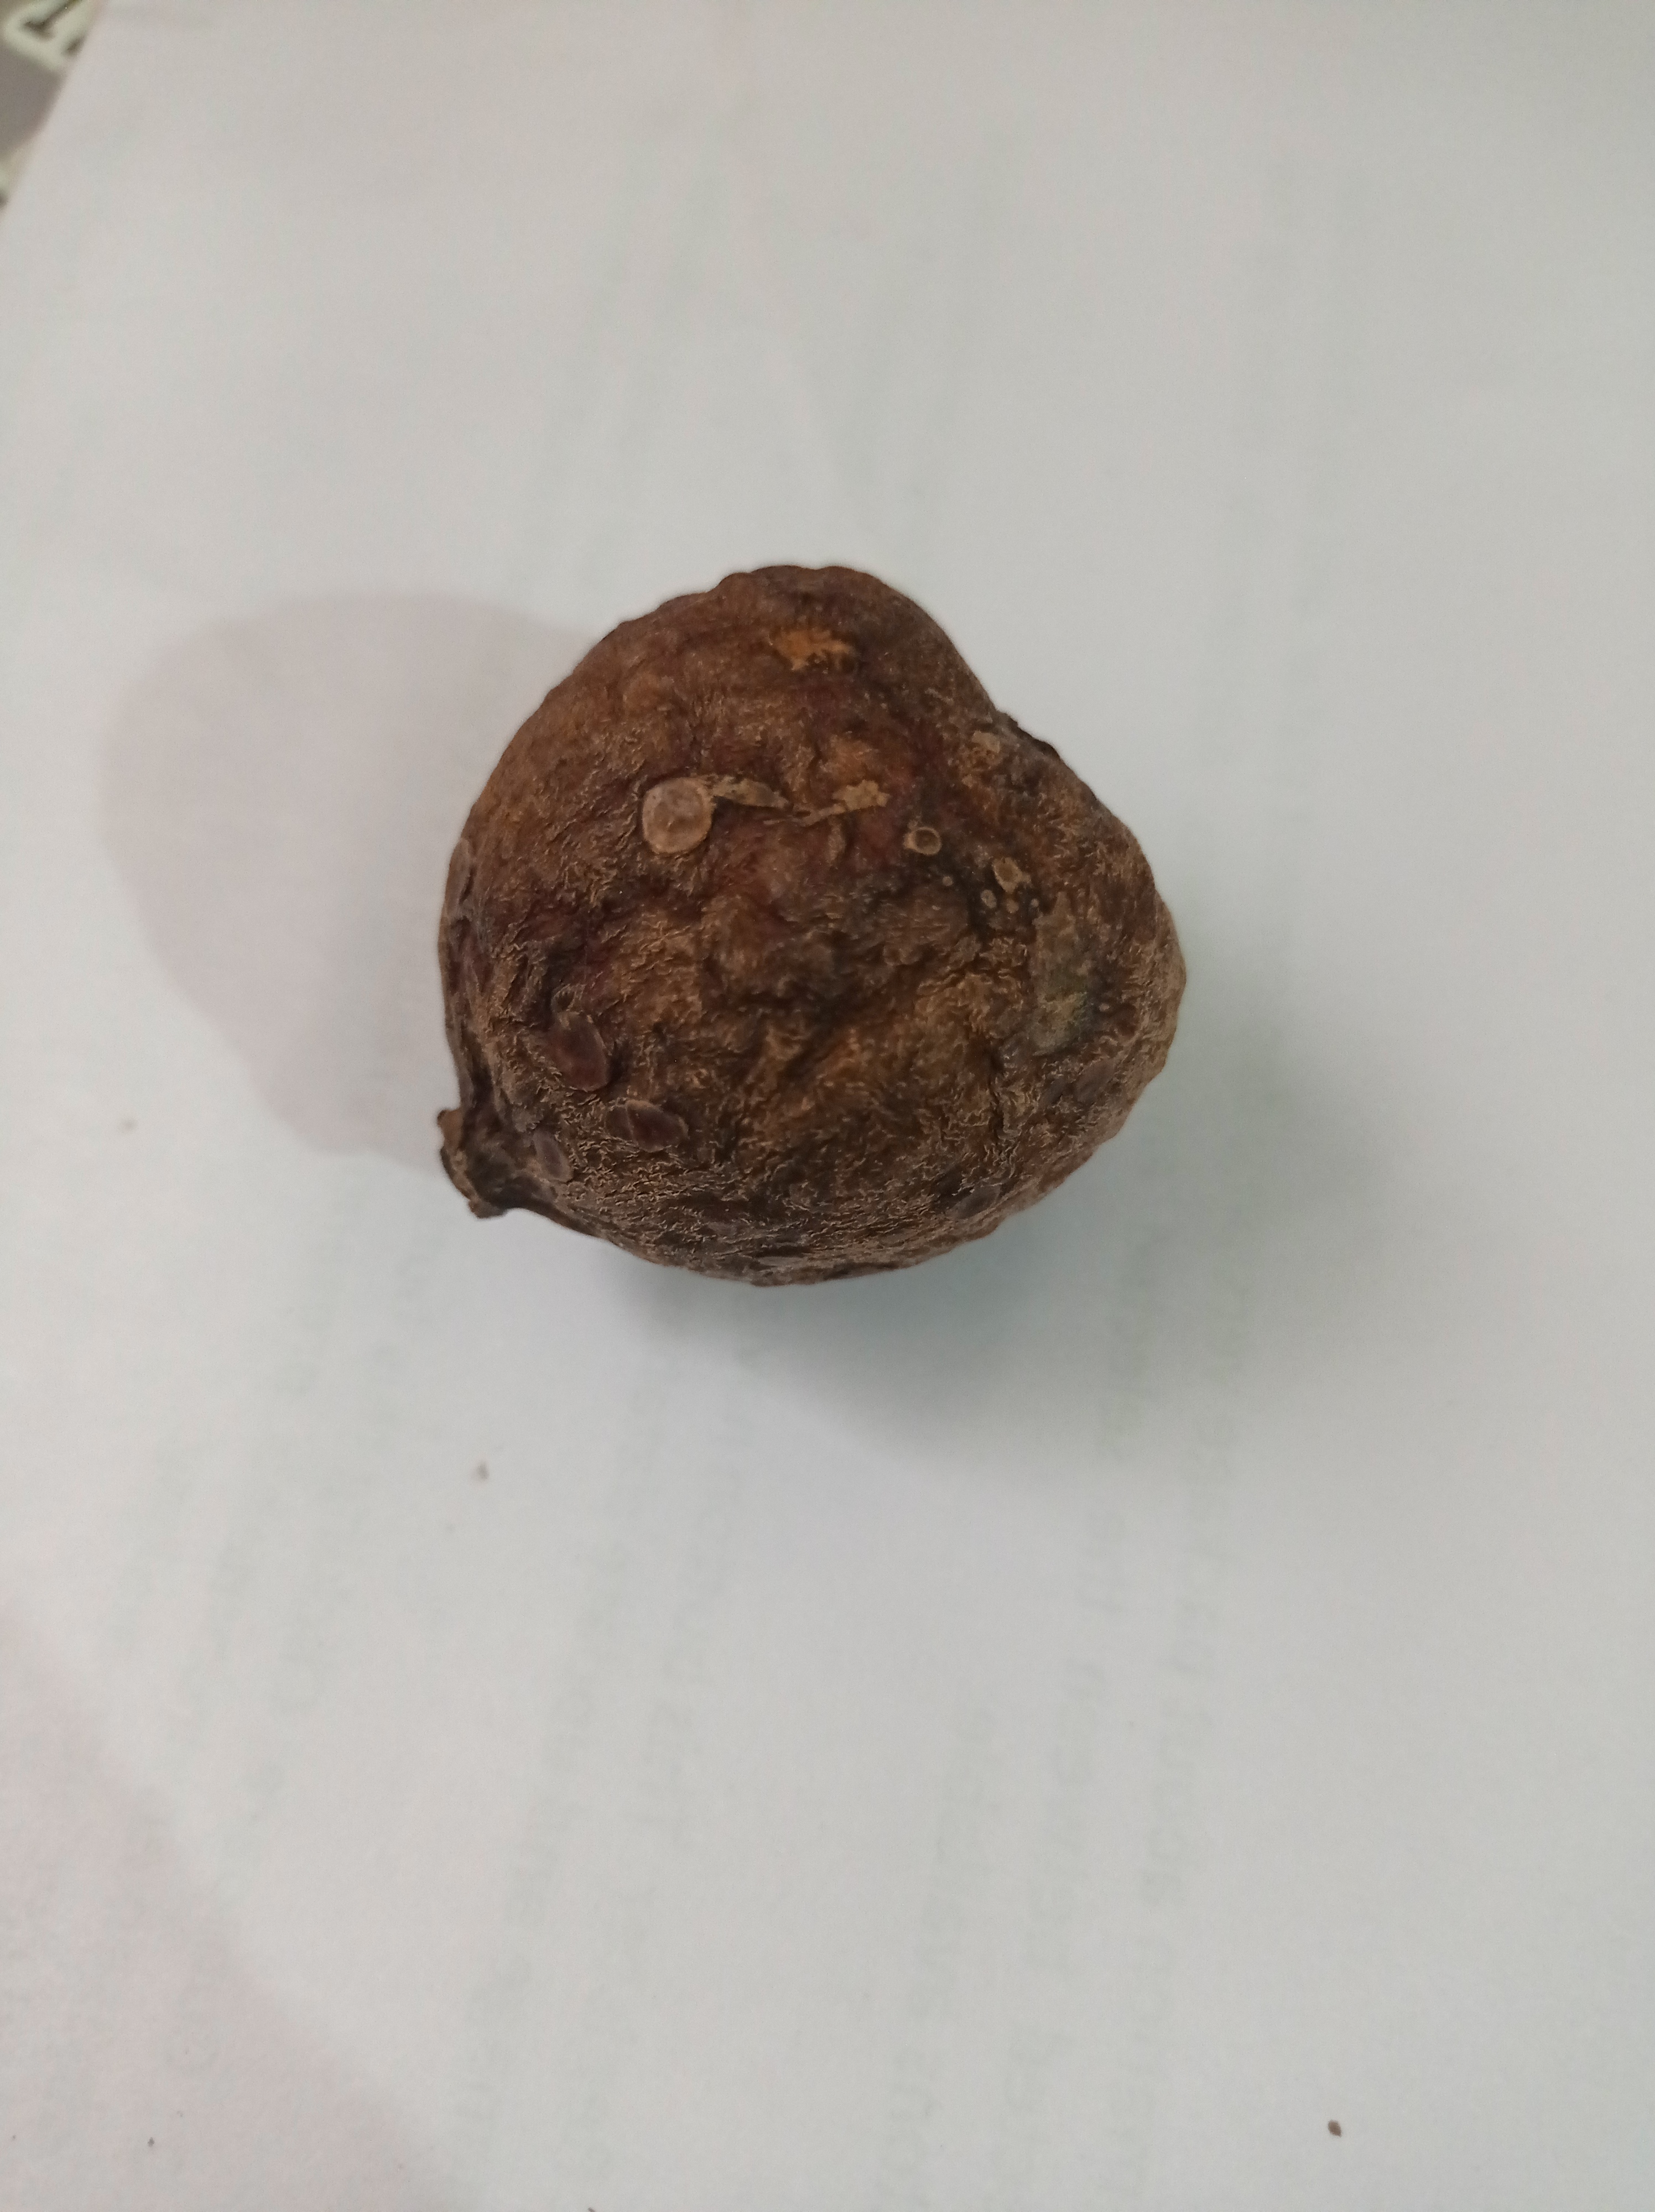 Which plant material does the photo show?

madanphal
